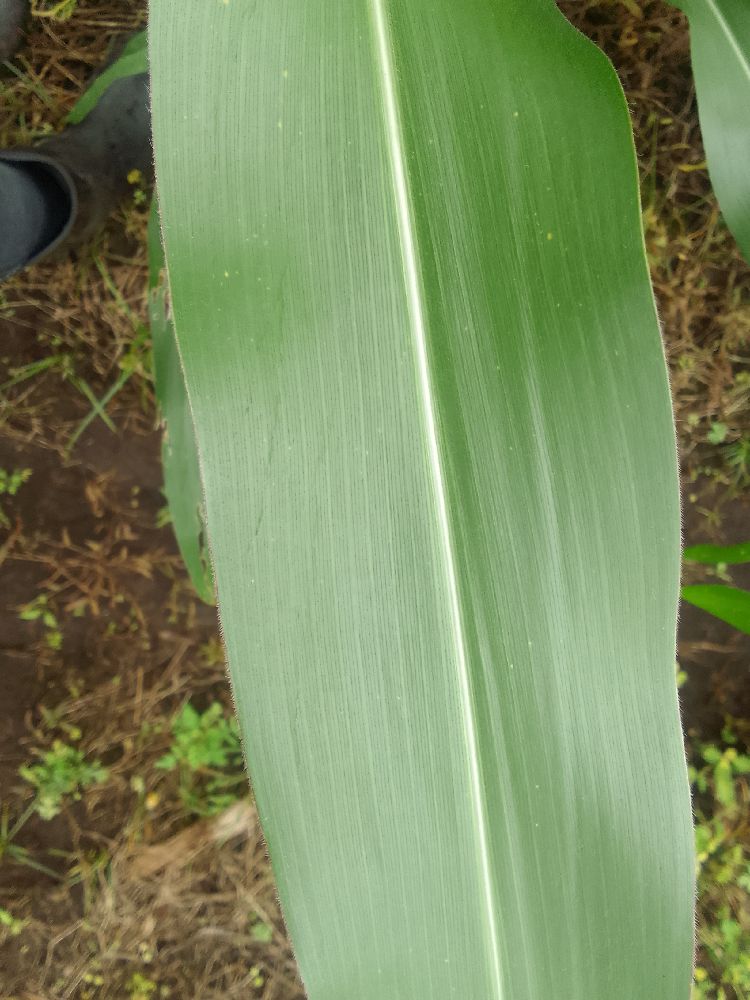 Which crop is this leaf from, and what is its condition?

maize, healthy
